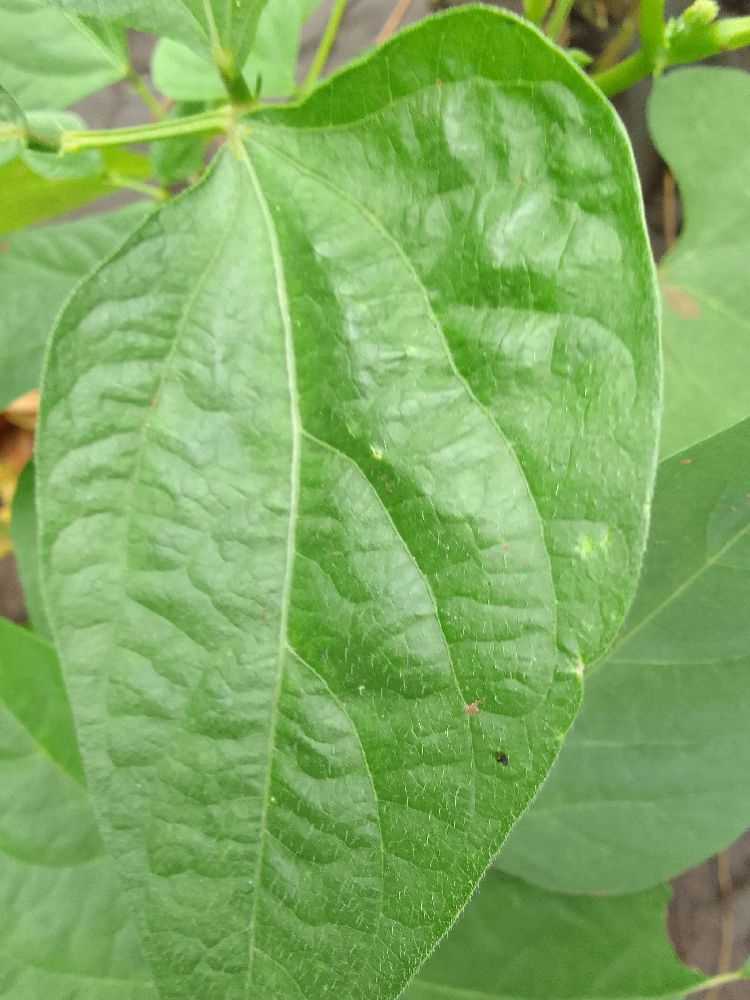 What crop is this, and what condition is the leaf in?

common bean, healthy
